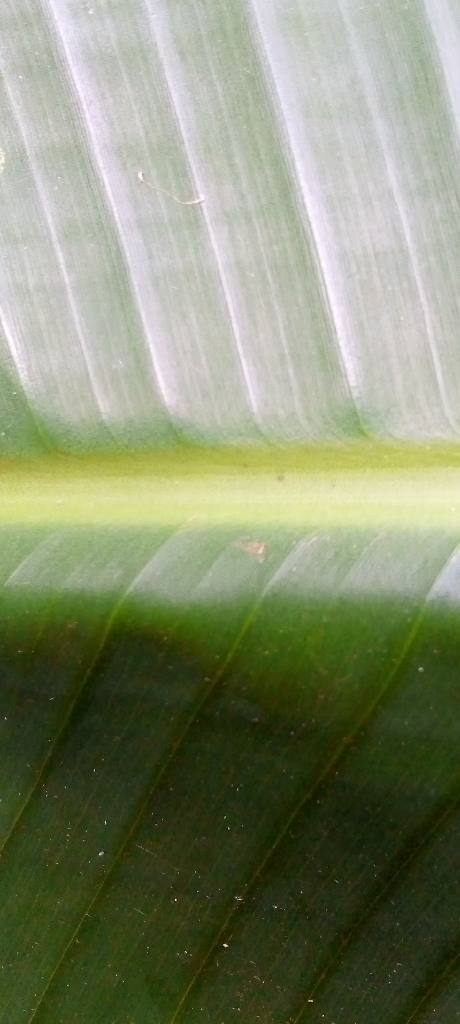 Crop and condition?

banana, healthy
